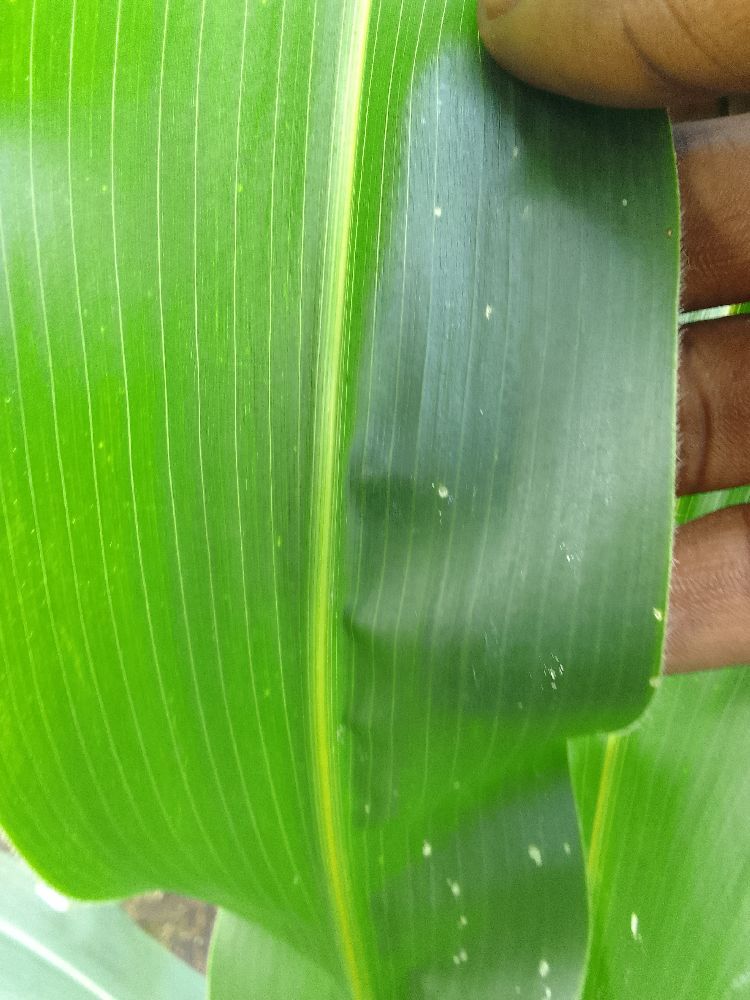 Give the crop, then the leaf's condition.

maize, healthy
